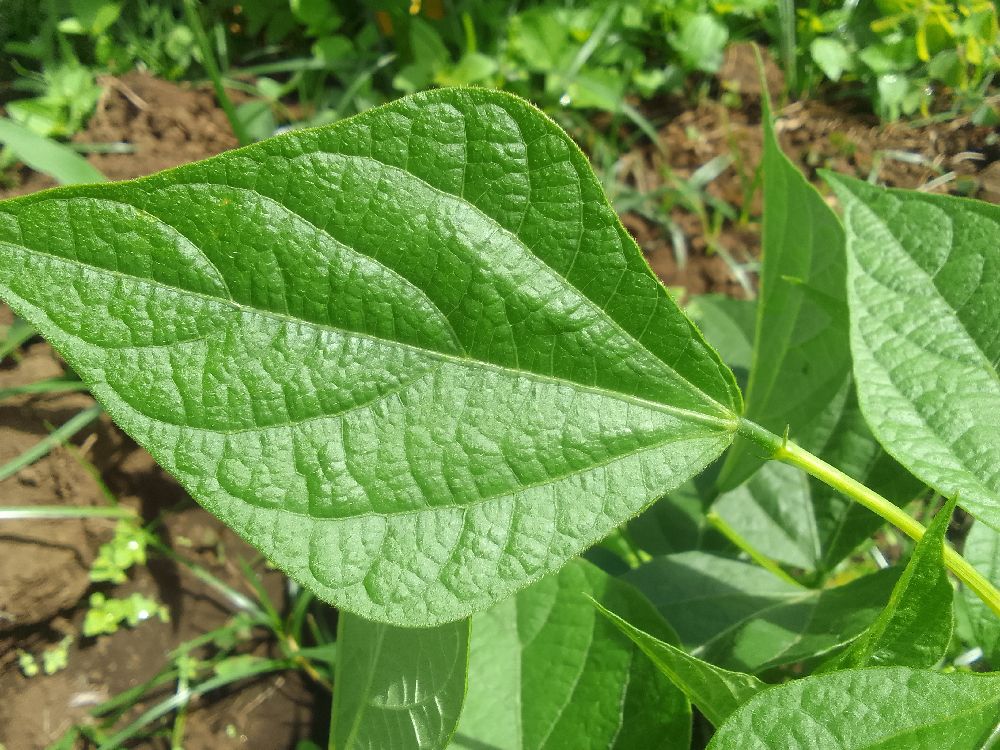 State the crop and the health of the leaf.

common bean, healthy
